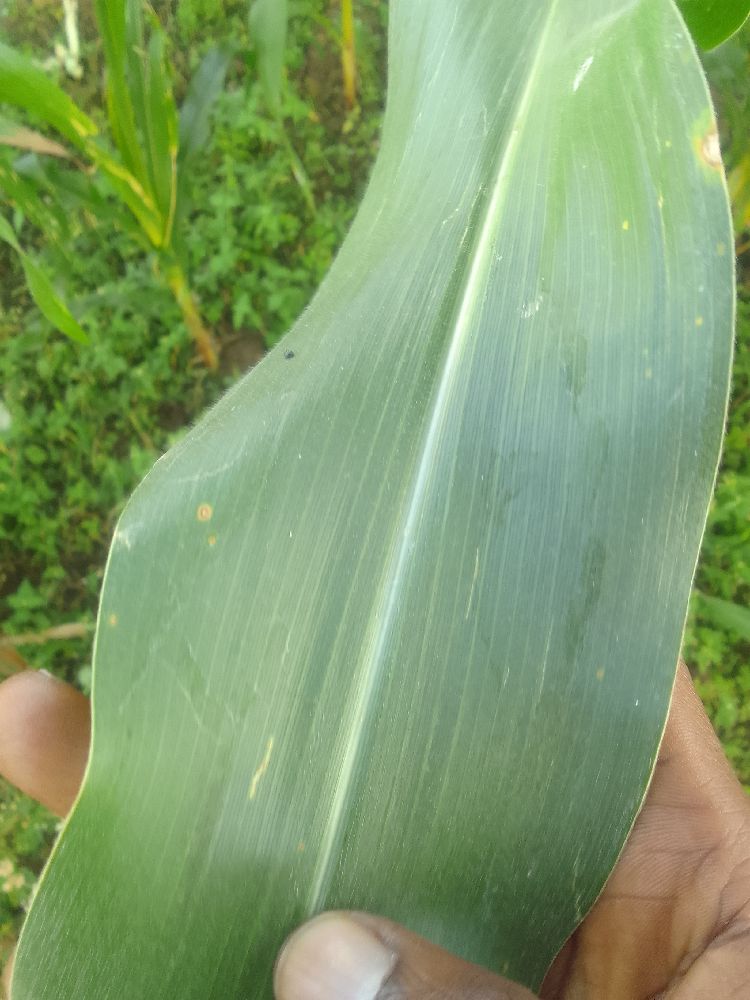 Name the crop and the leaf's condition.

maize, healthy
